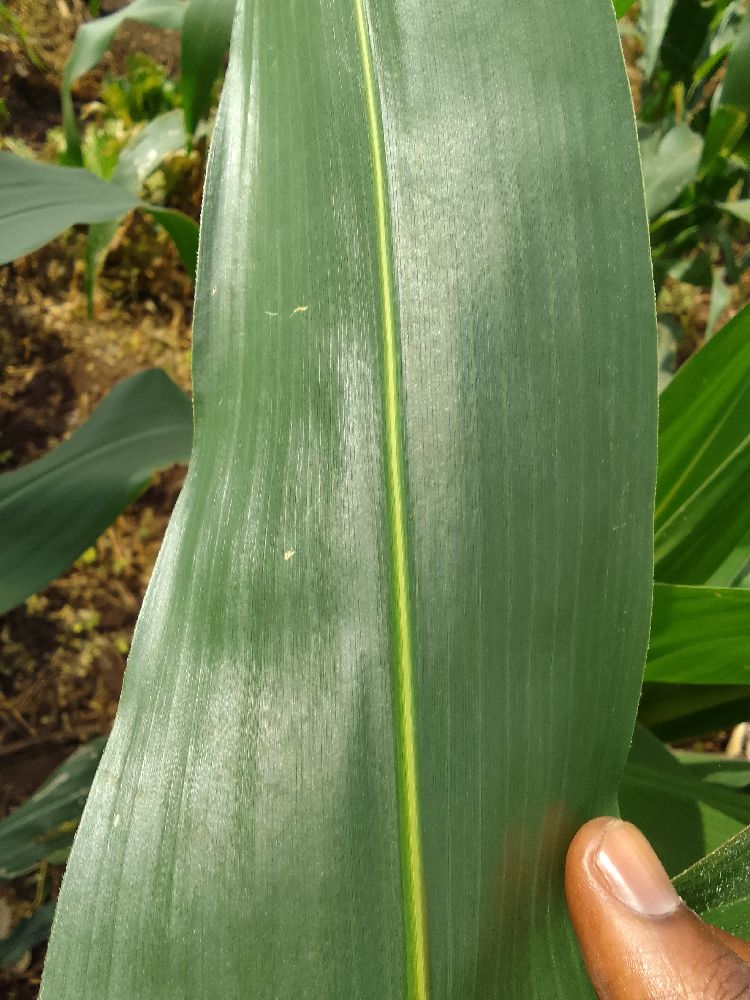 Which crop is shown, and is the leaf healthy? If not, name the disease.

maize, healthy
